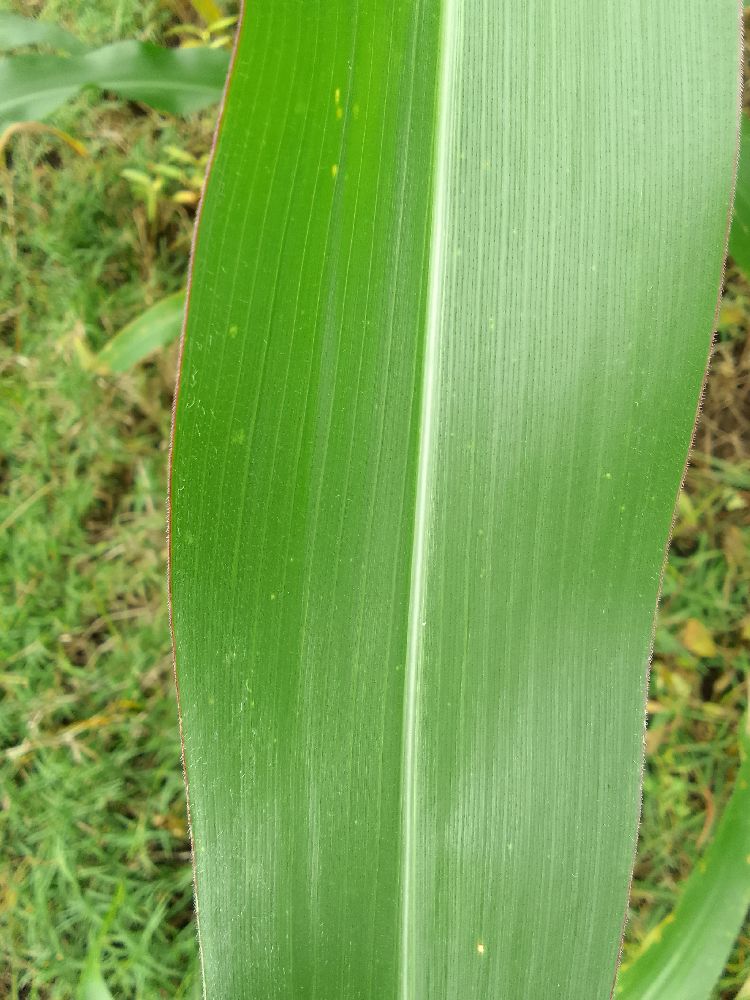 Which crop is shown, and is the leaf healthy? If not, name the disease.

maize, healthy
